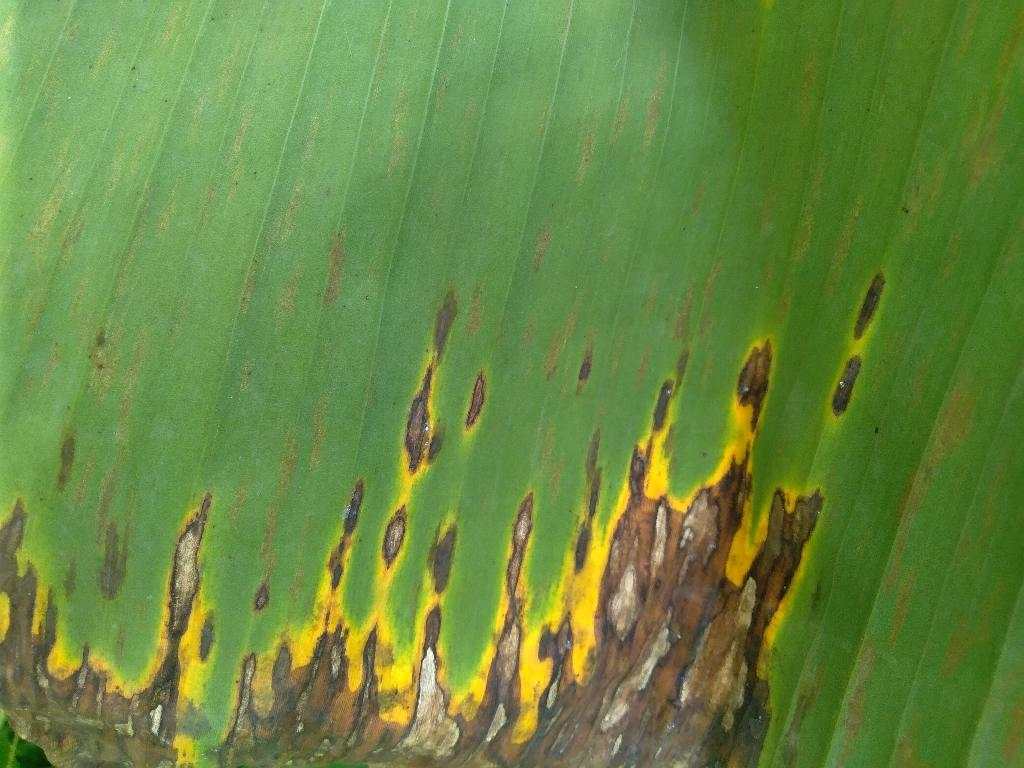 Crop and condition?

banana, black sigatoka
